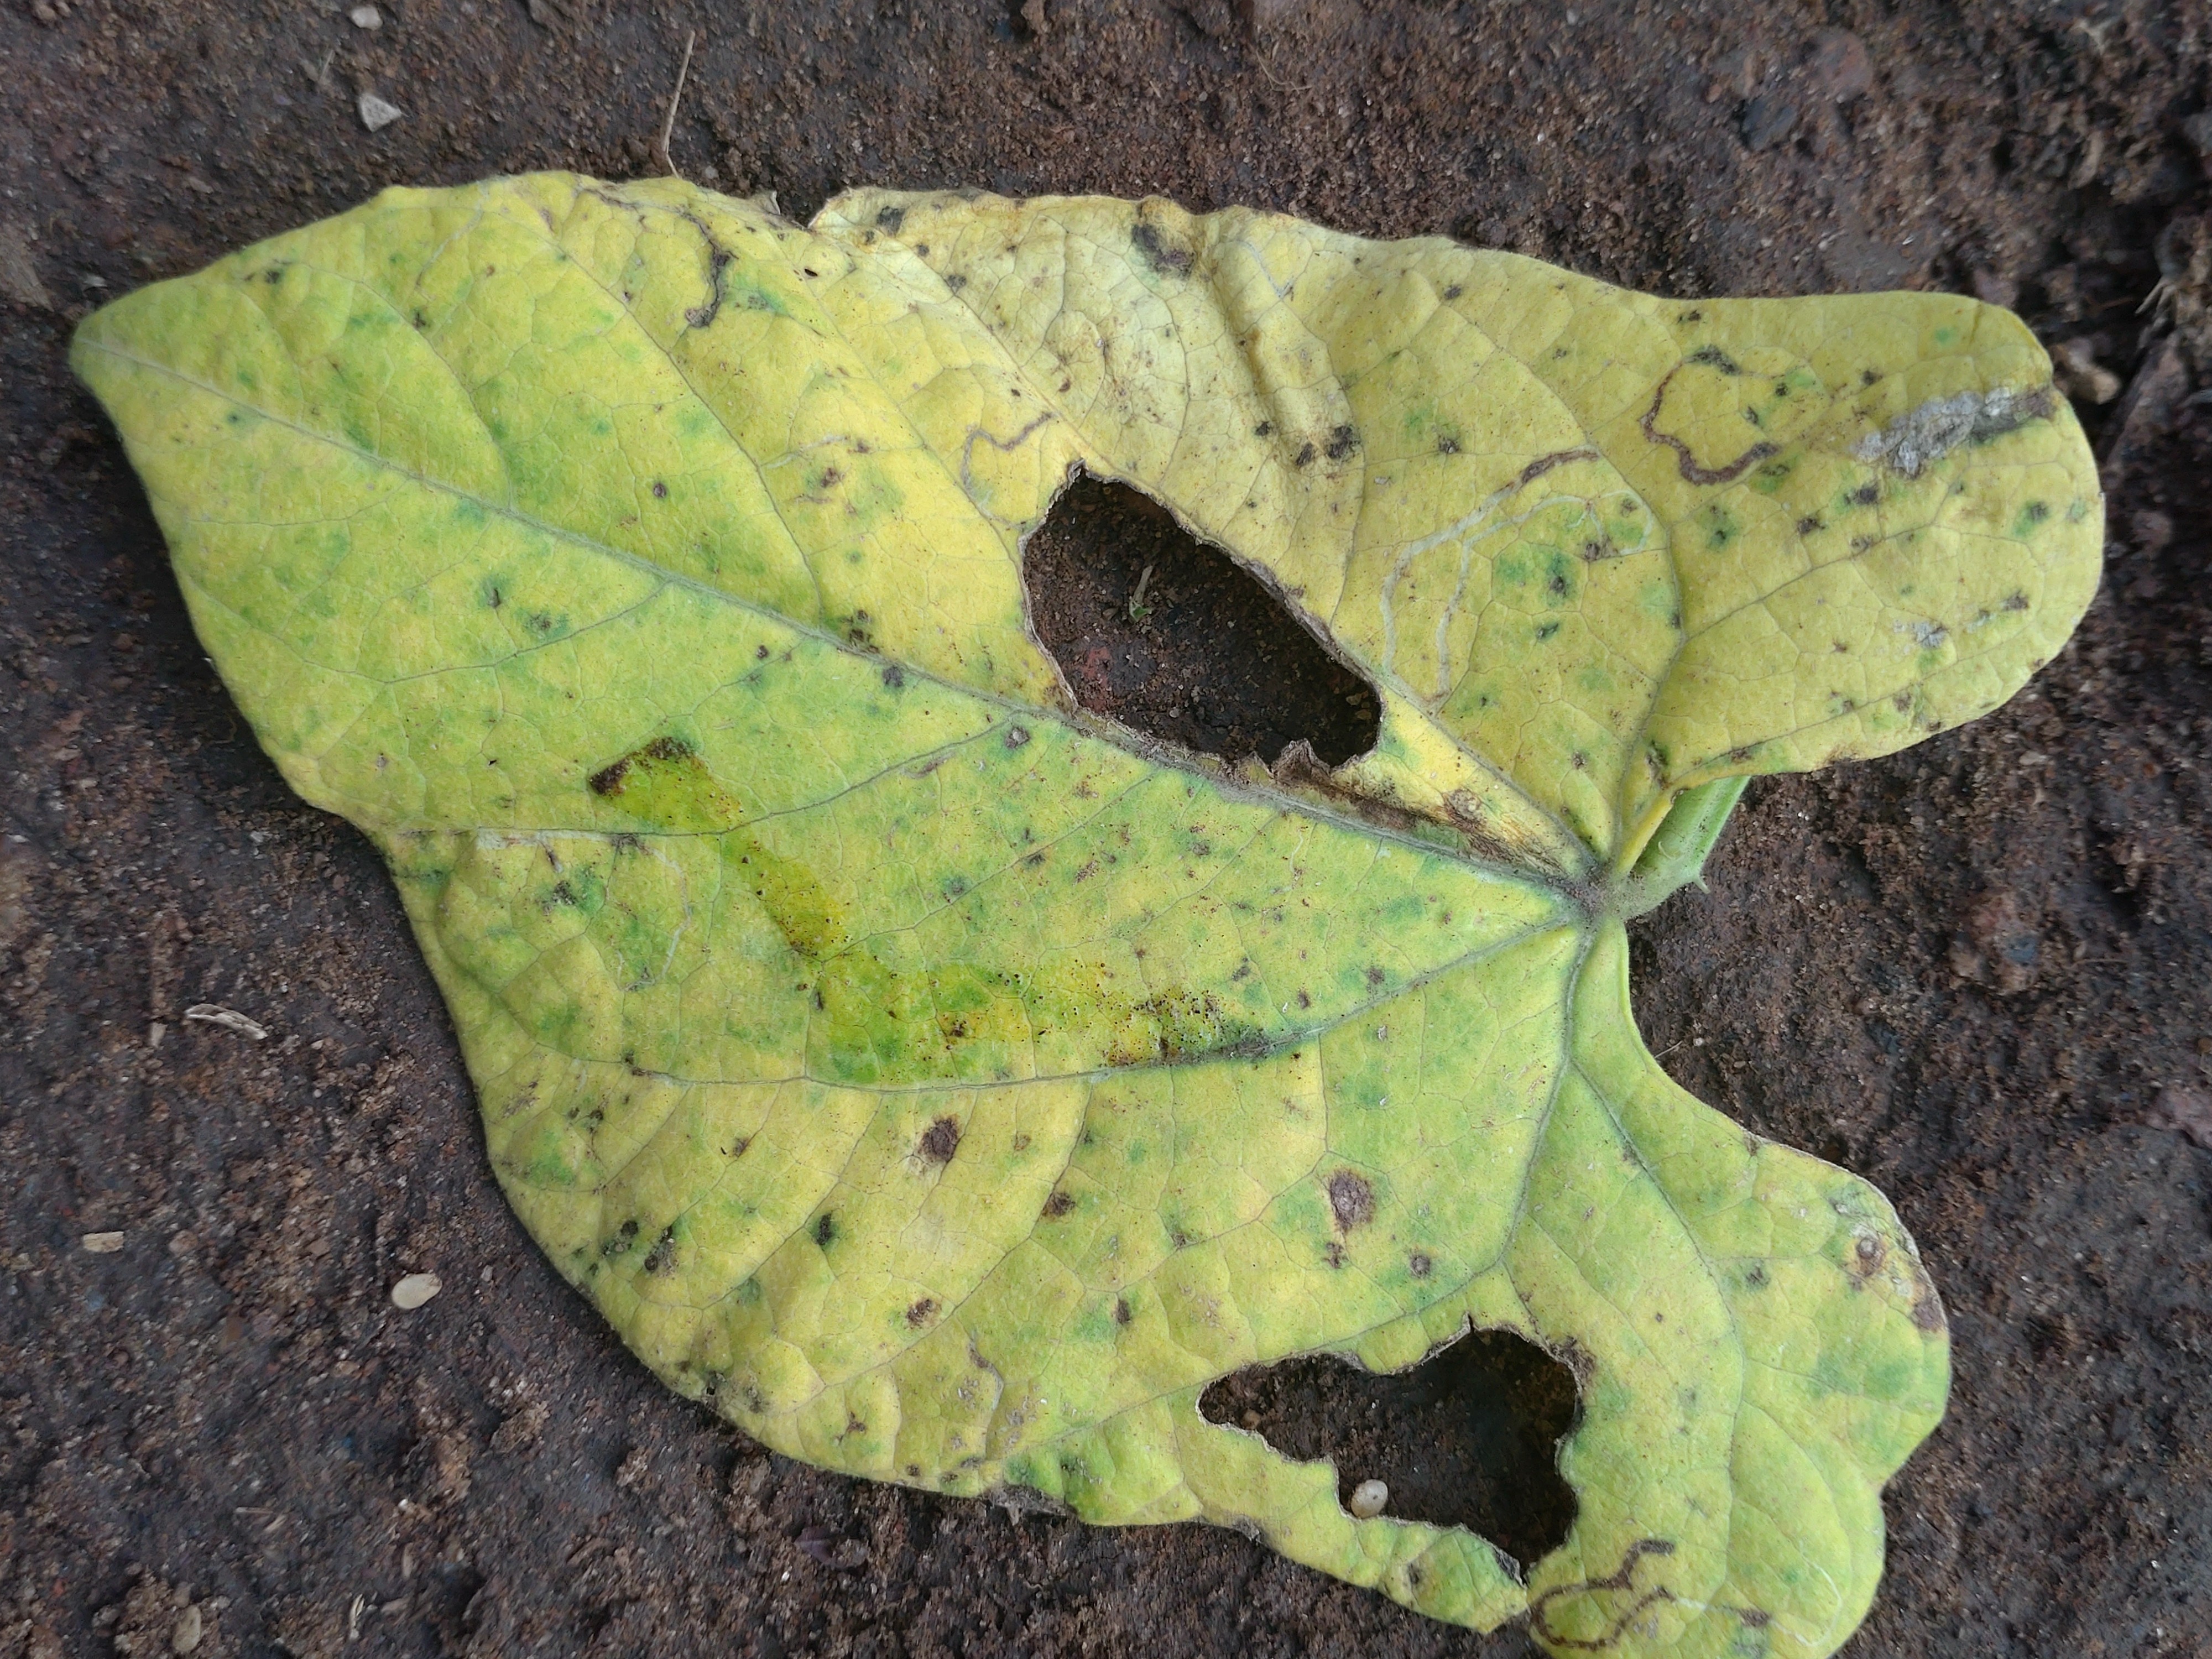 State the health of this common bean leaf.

rust
